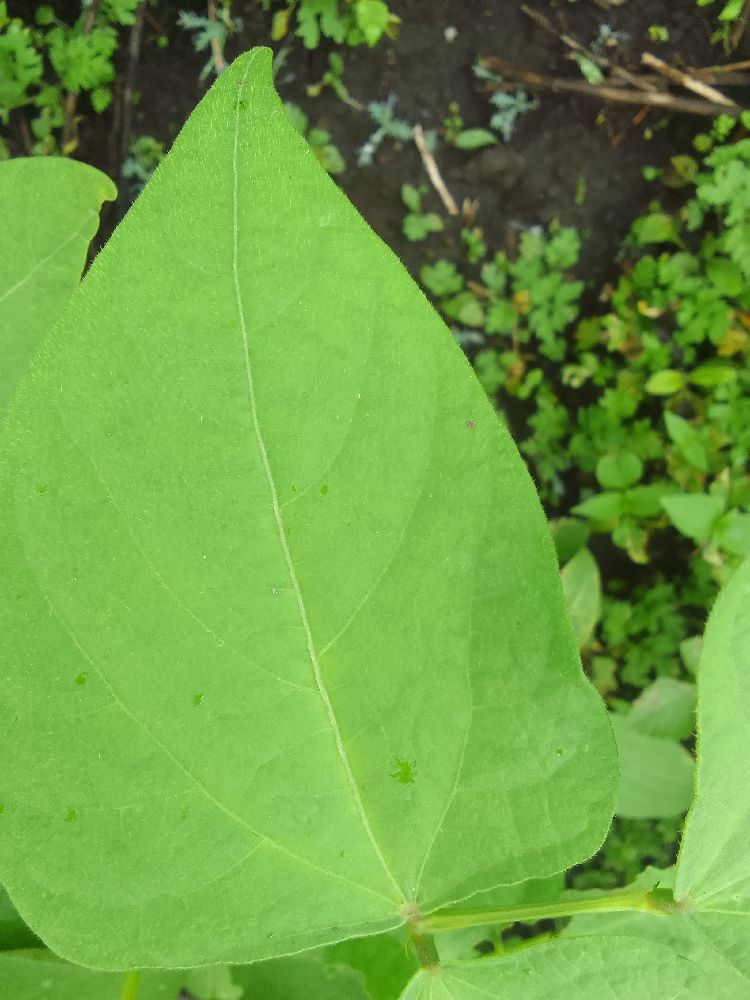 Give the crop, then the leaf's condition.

common bean, healthy
